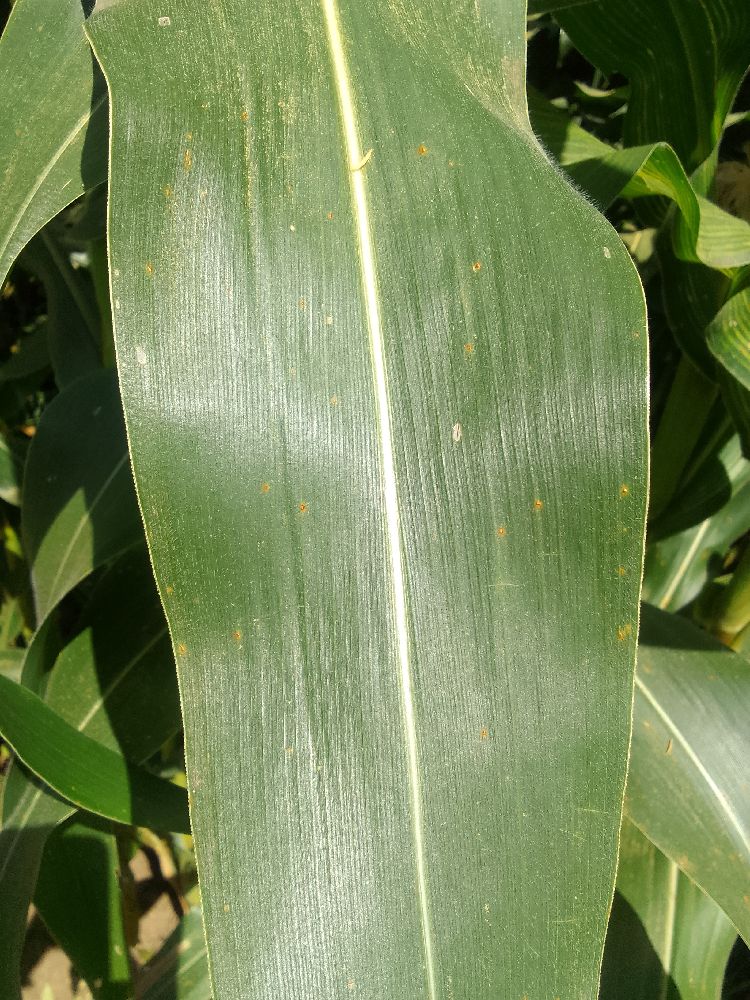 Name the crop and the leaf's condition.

maize, healthy
